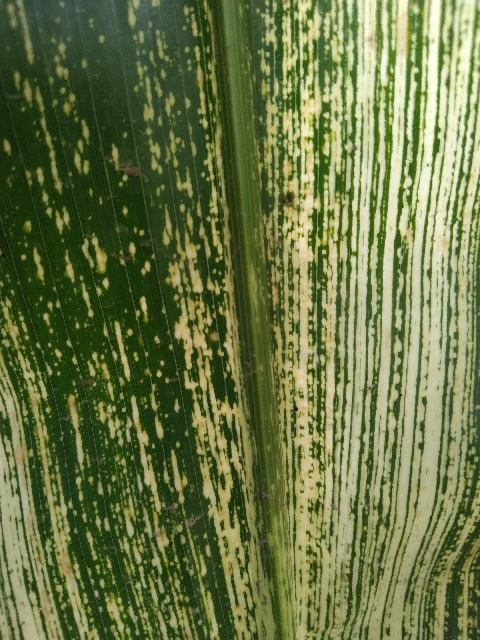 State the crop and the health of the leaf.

maize, maize streak virus
